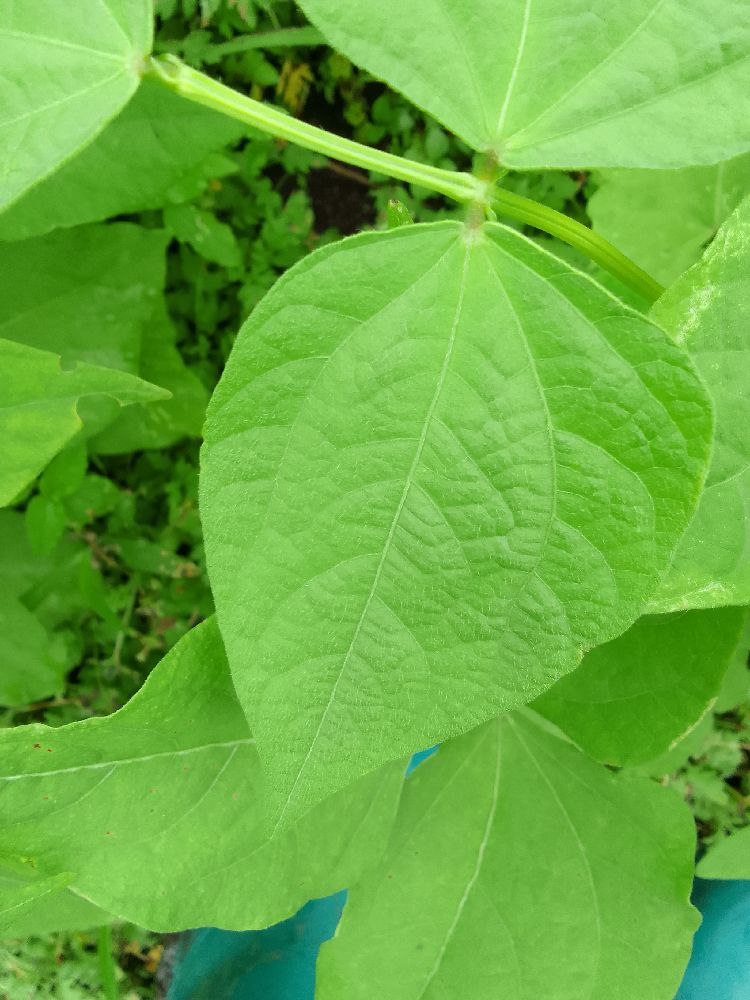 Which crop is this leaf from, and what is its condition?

common bean, healthy
